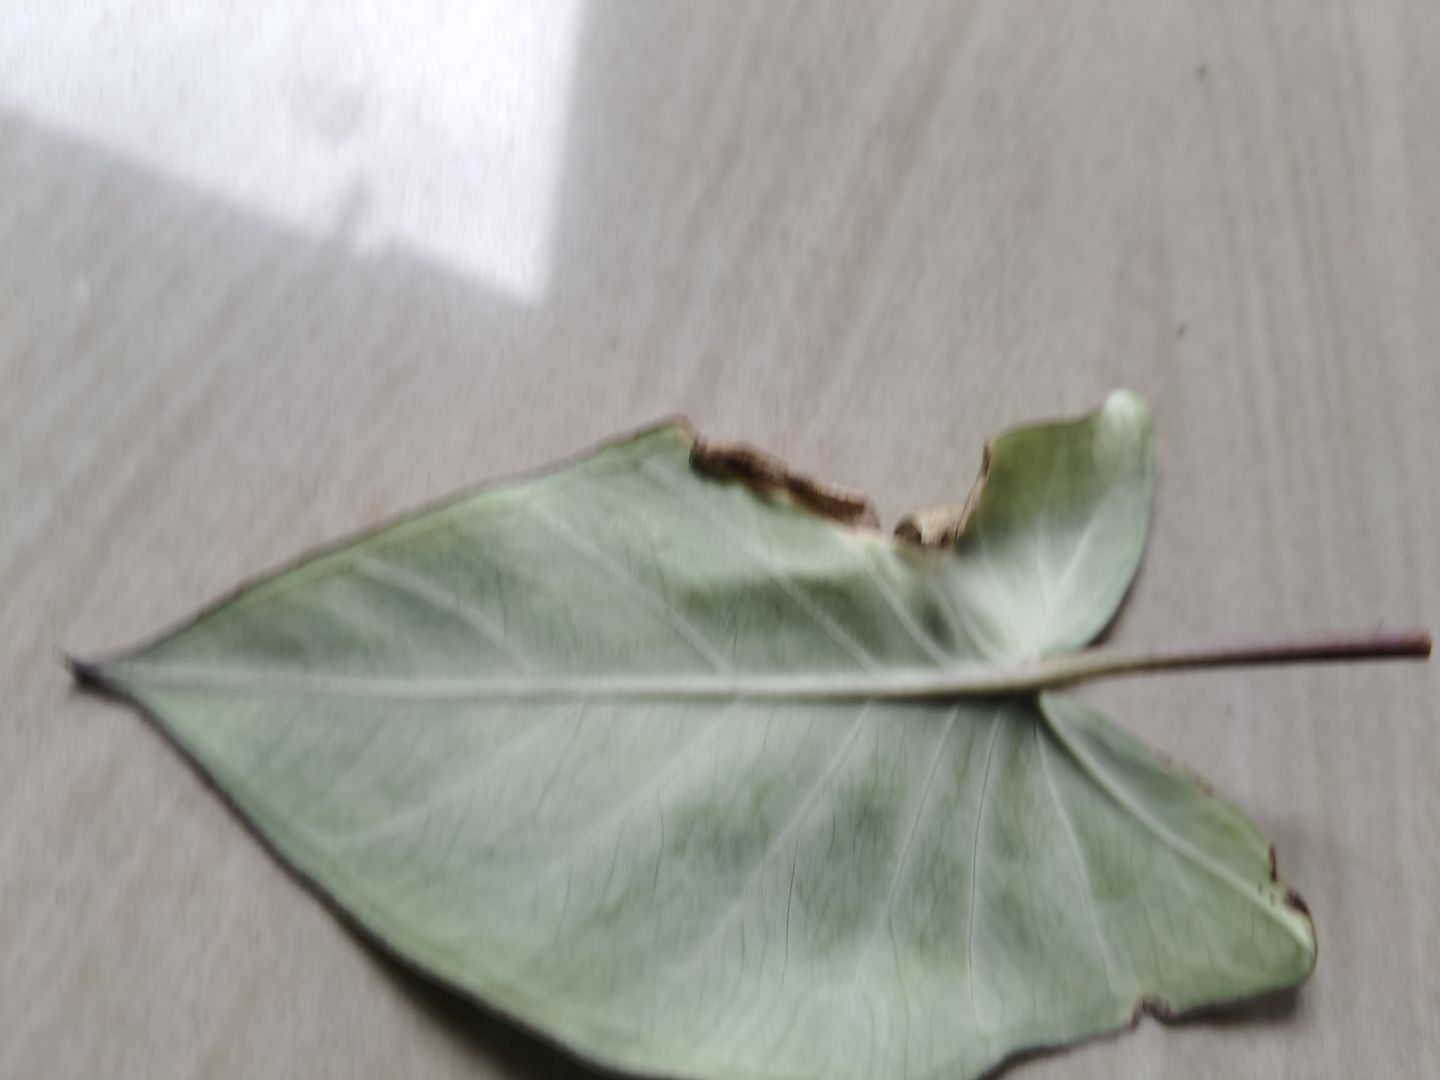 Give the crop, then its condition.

taro, leaf blight
